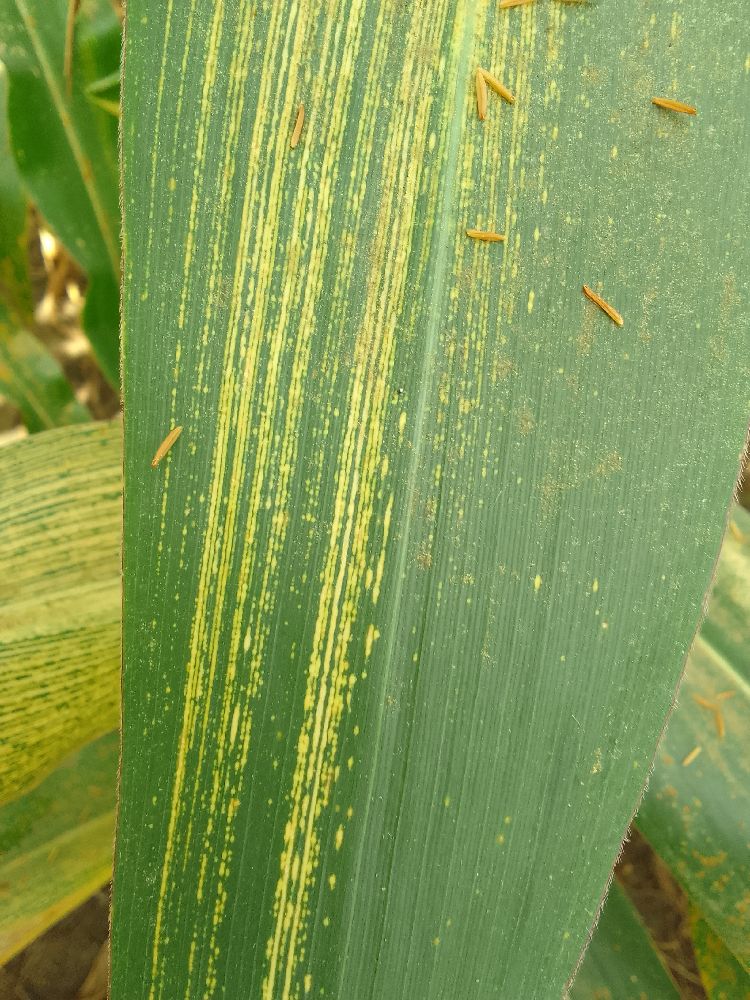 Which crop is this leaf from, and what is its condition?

maize, maize streak virus
